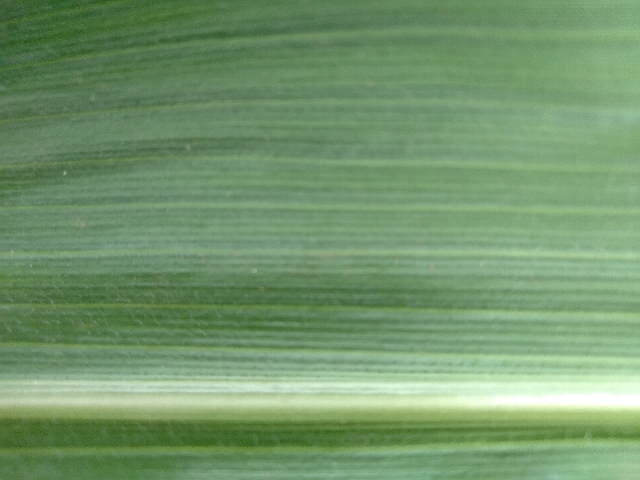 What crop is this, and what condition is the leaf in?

maize, healthy
